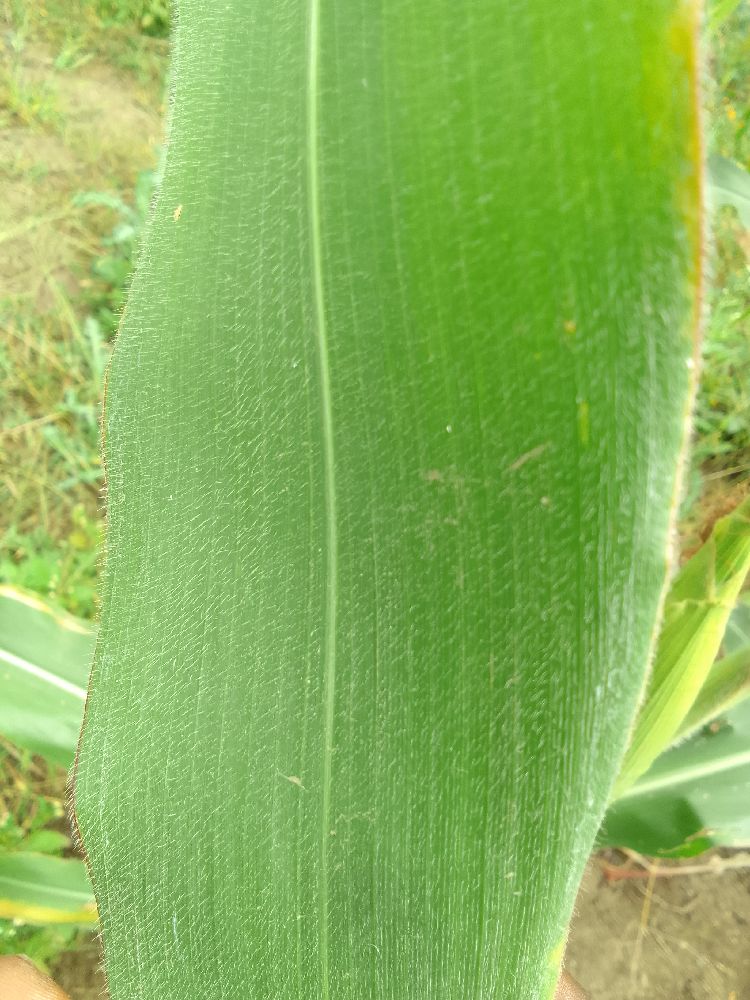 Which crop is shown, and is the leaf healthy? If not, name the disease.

maize, healthy
